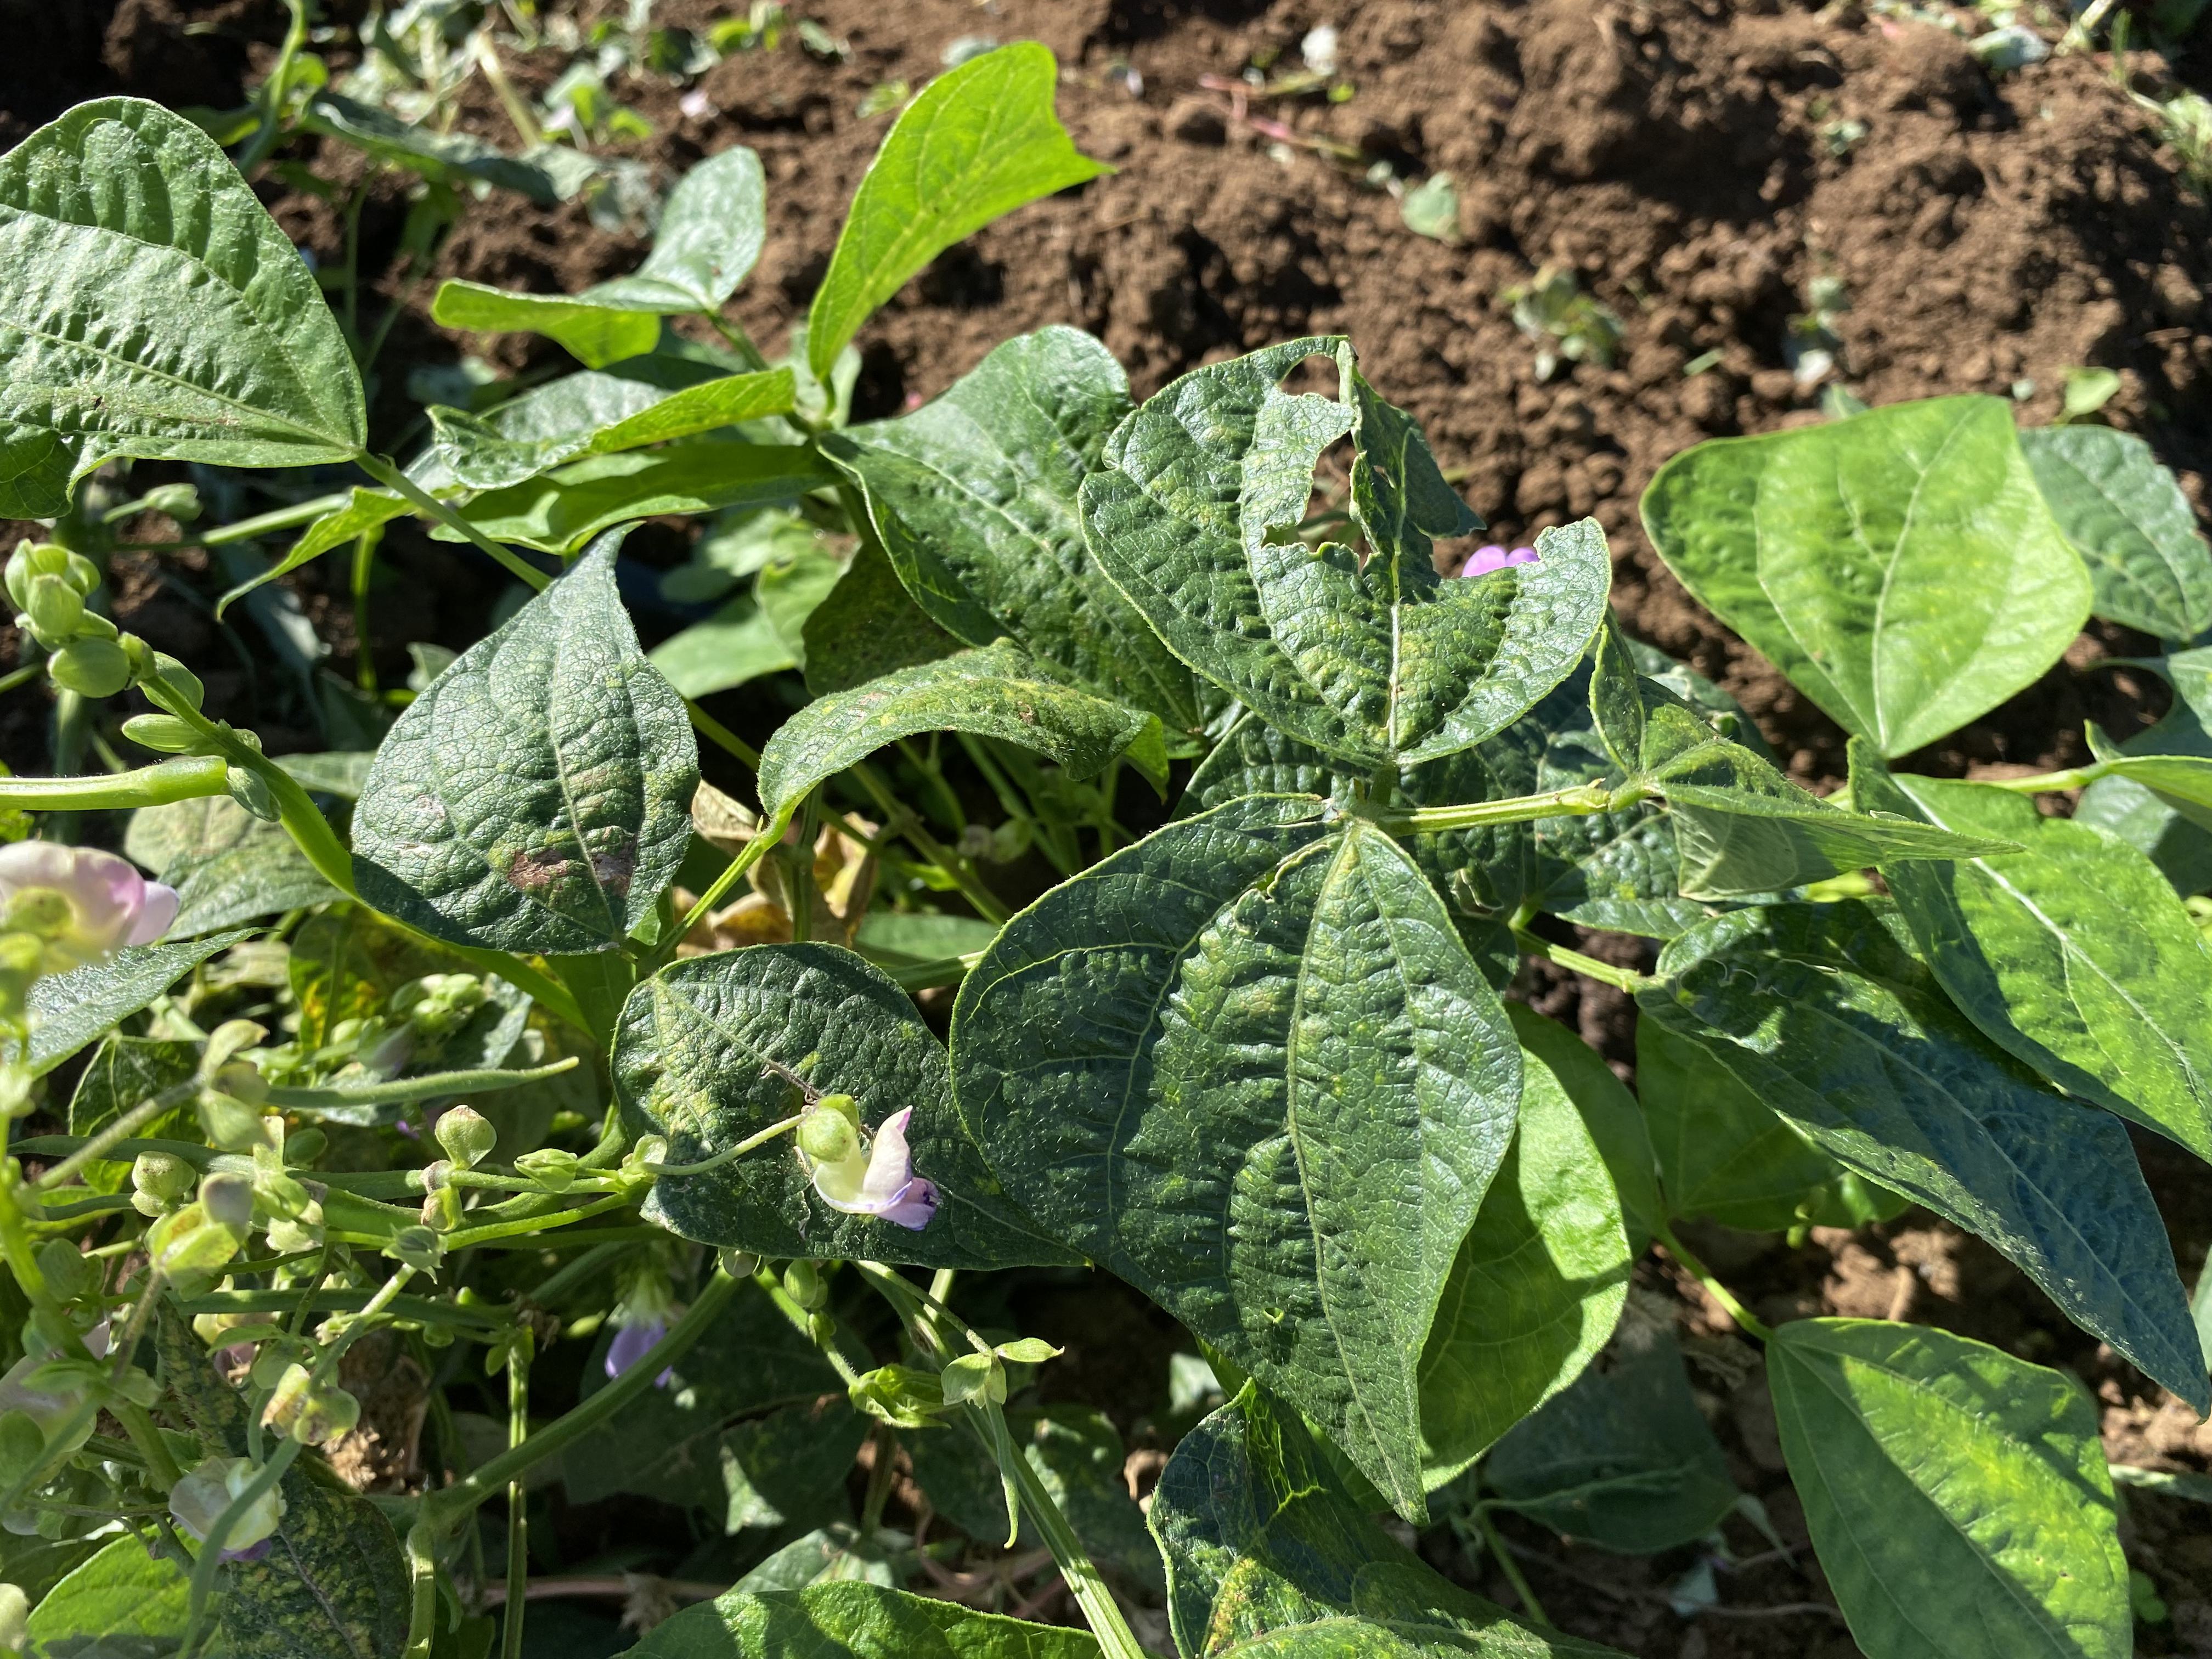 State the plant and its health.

green beans, aphids, sunburn
